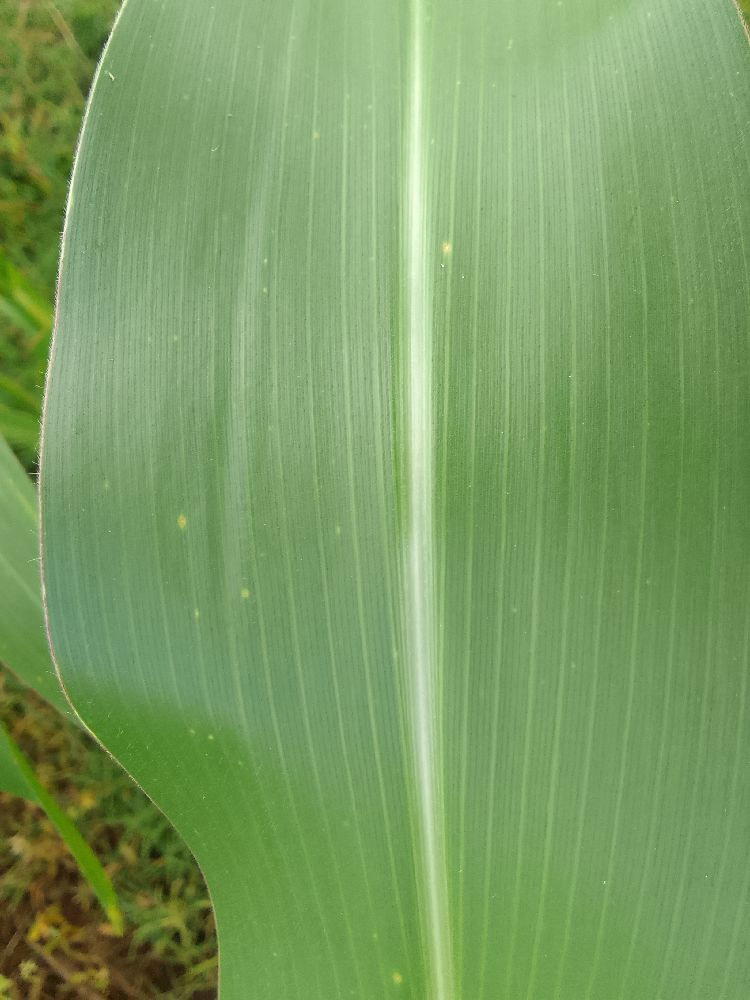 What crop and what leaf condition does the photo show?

maize, healthy
